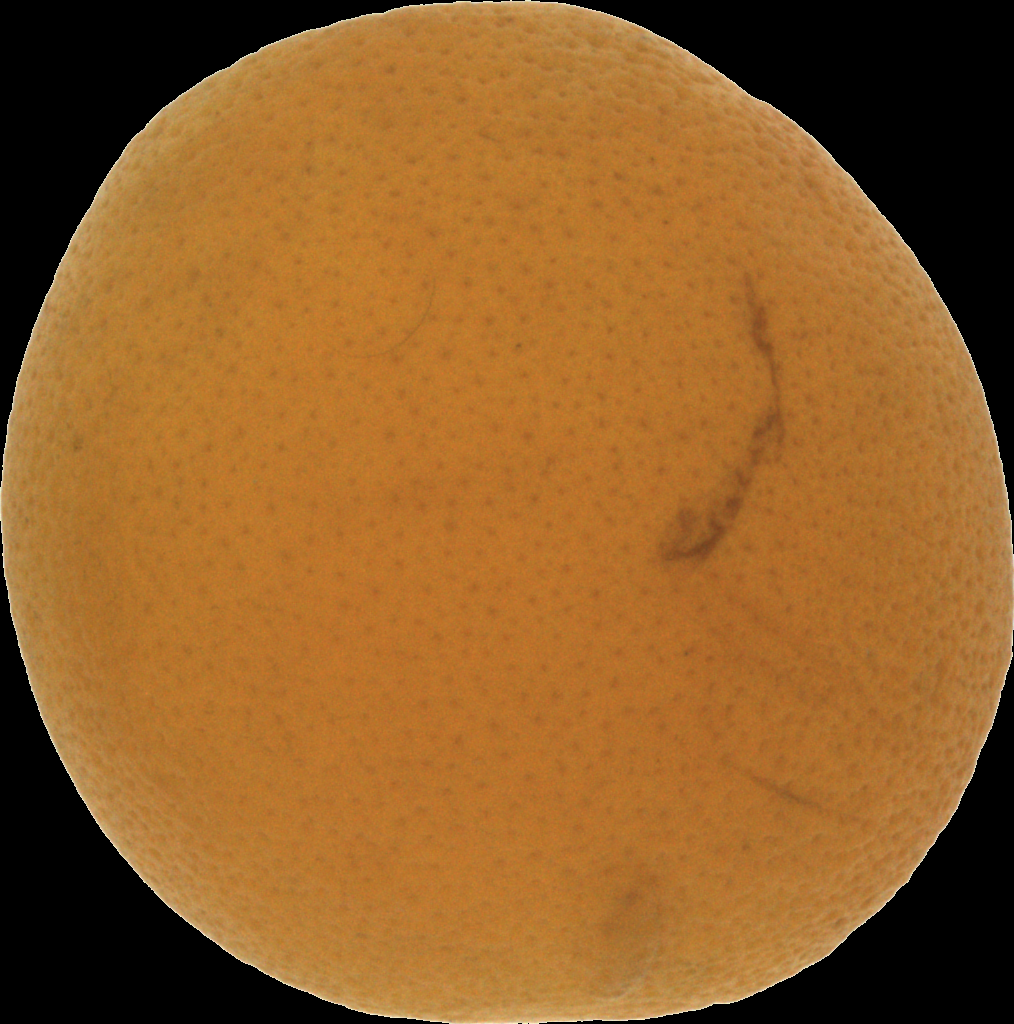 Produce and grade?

orange, bad
